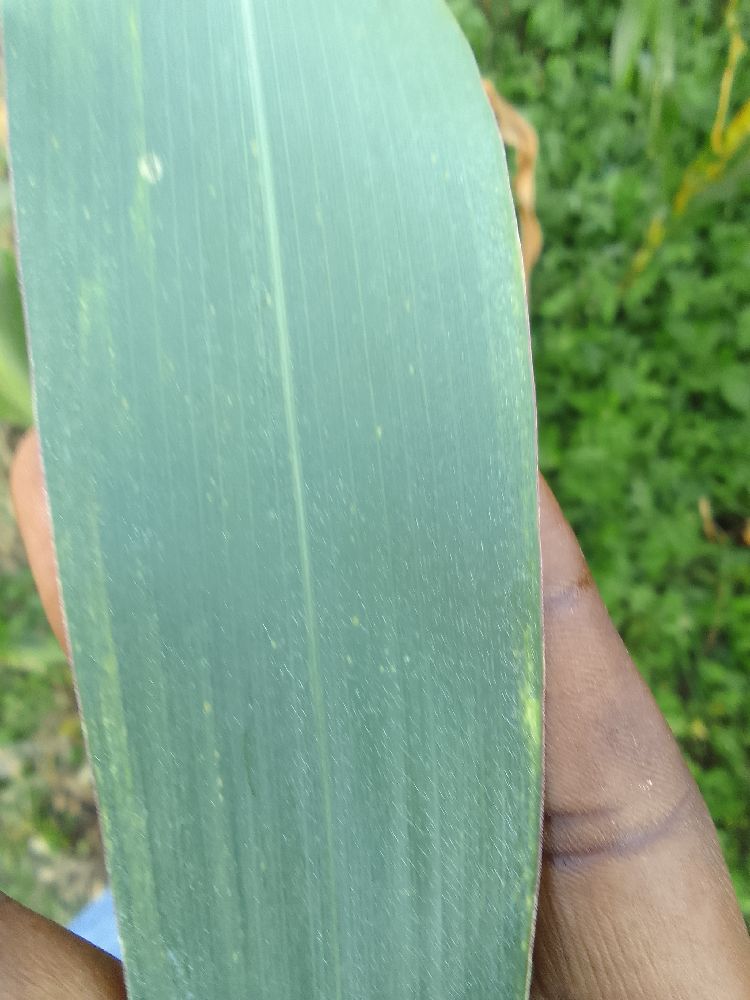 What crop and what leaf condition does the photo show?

maize, healthy
